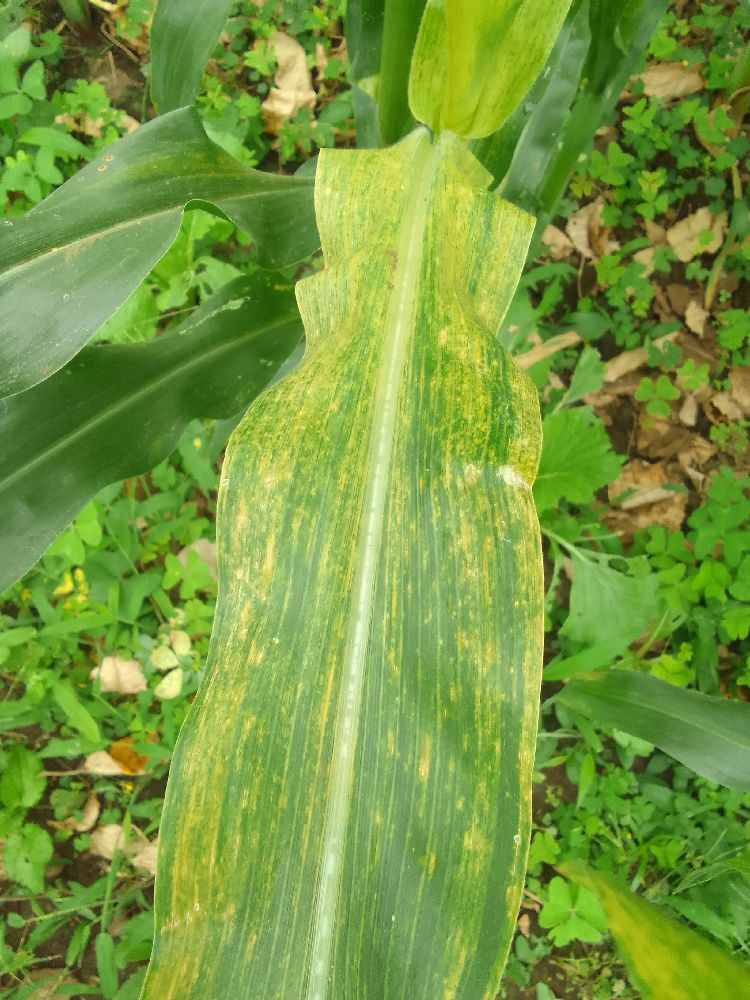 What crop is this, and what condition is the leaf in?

maize, maize lethal necrosis
